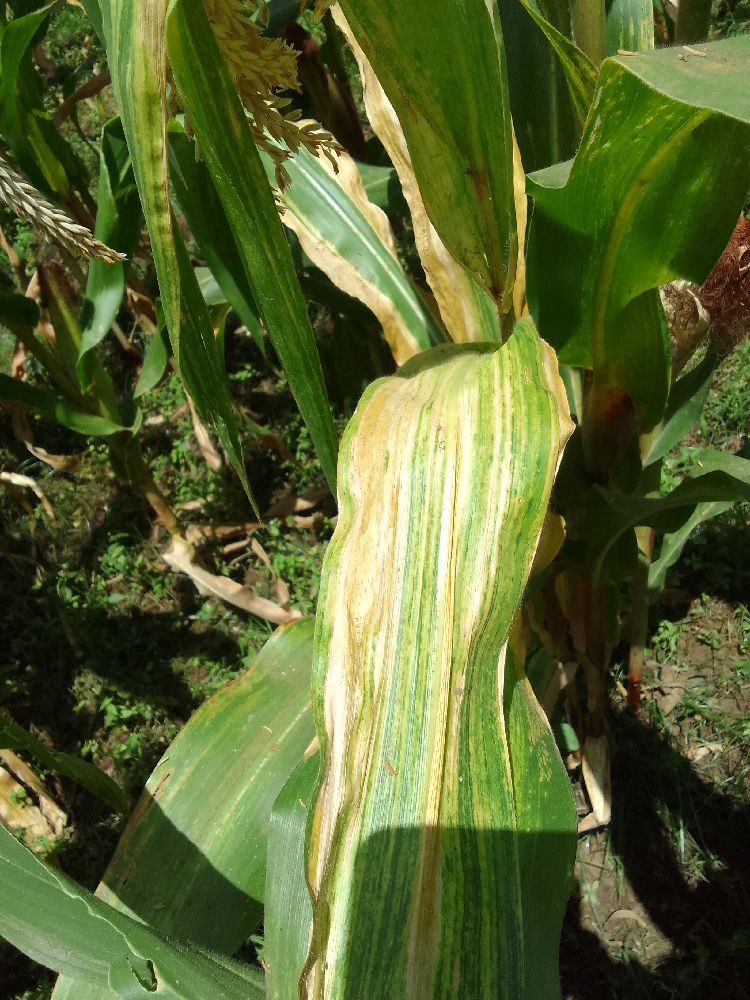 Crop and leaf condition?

maize, maize lethal necrosis
